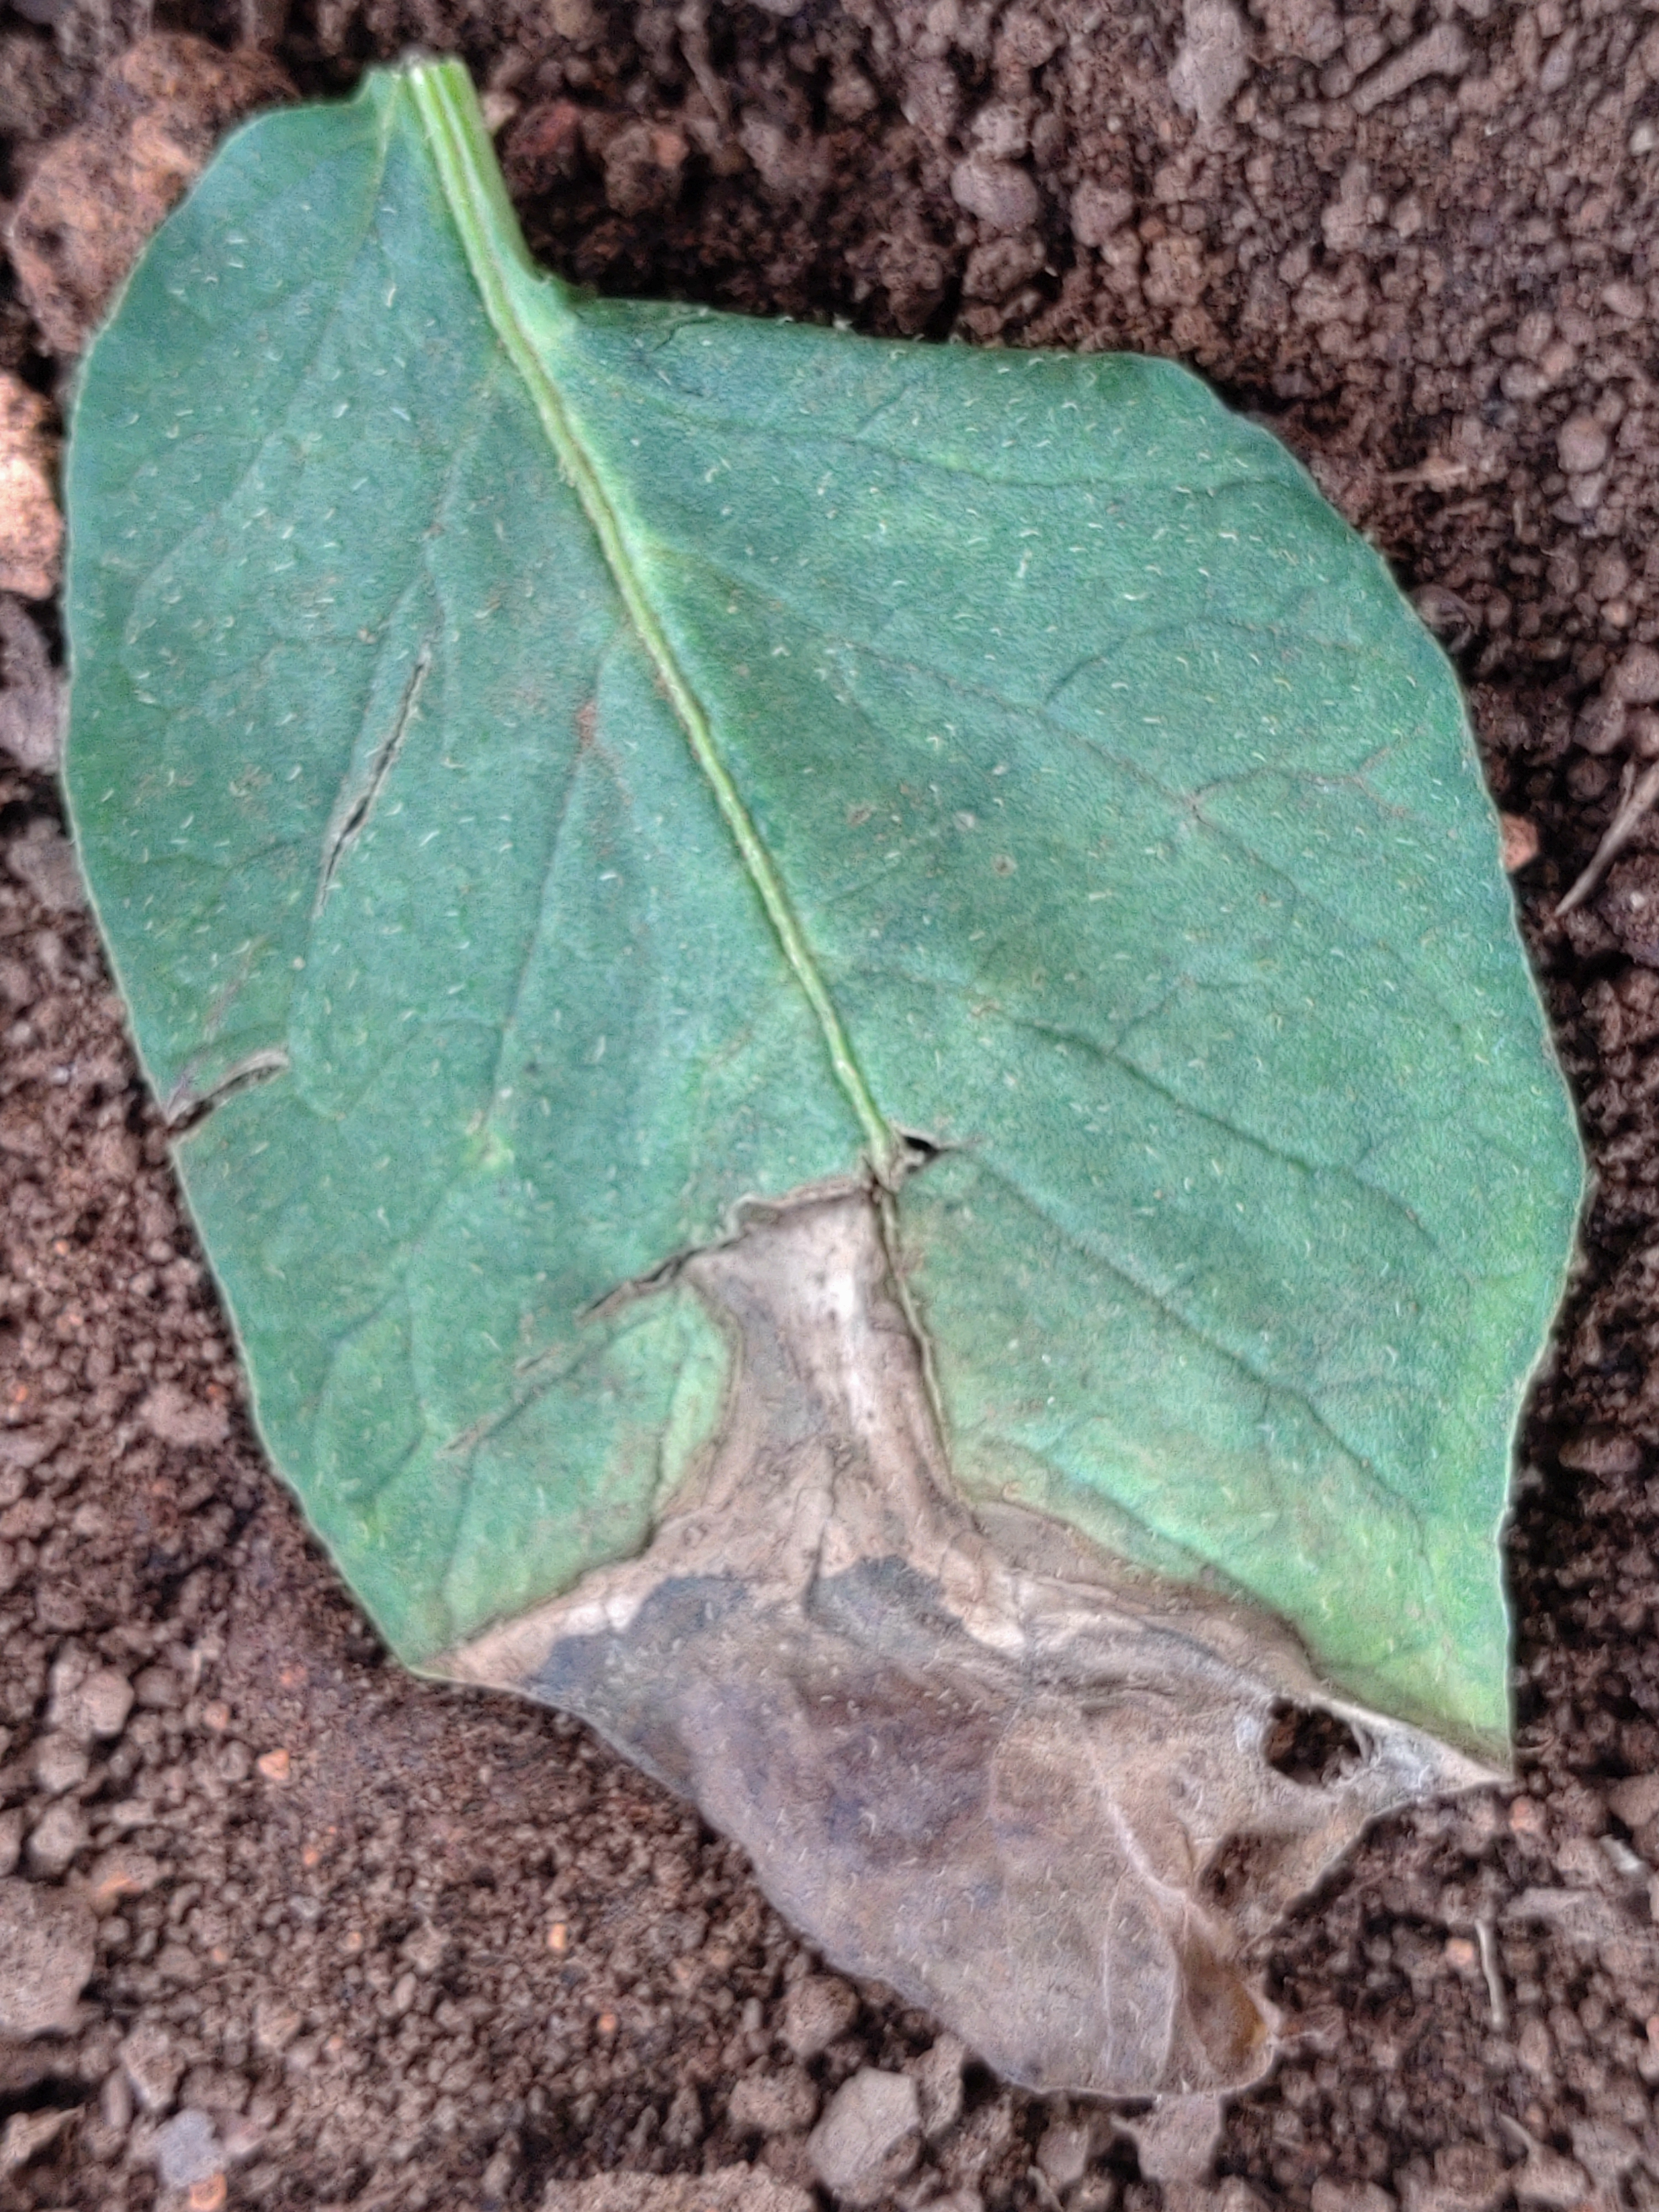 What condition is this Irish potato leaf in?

early blight
